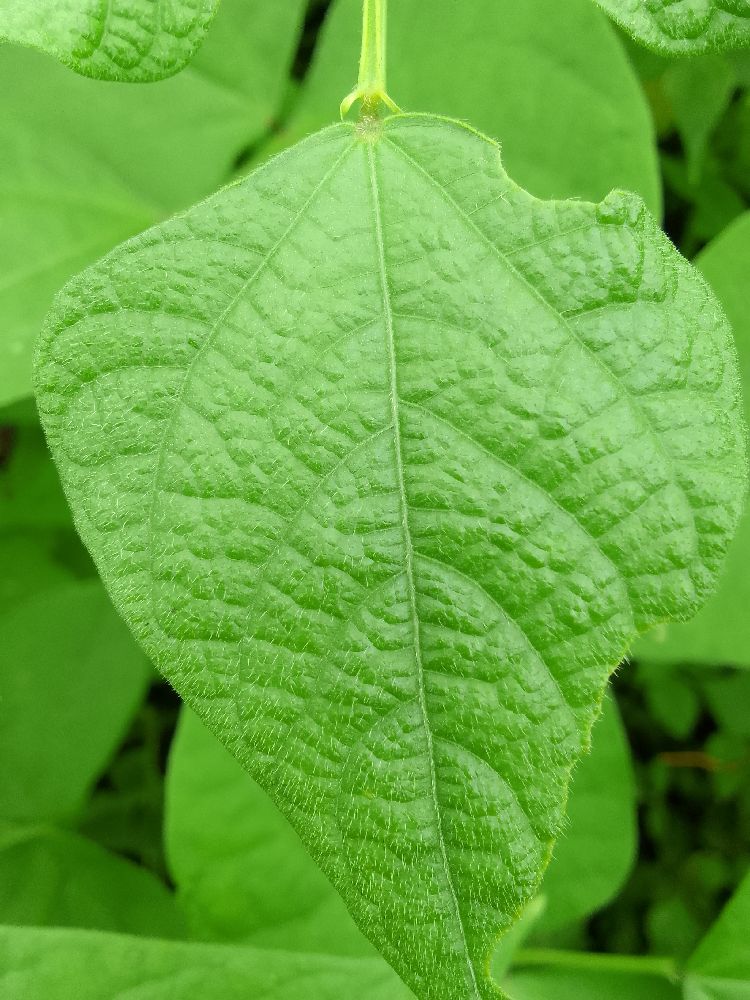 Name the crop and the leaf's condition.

common bean, healthy
